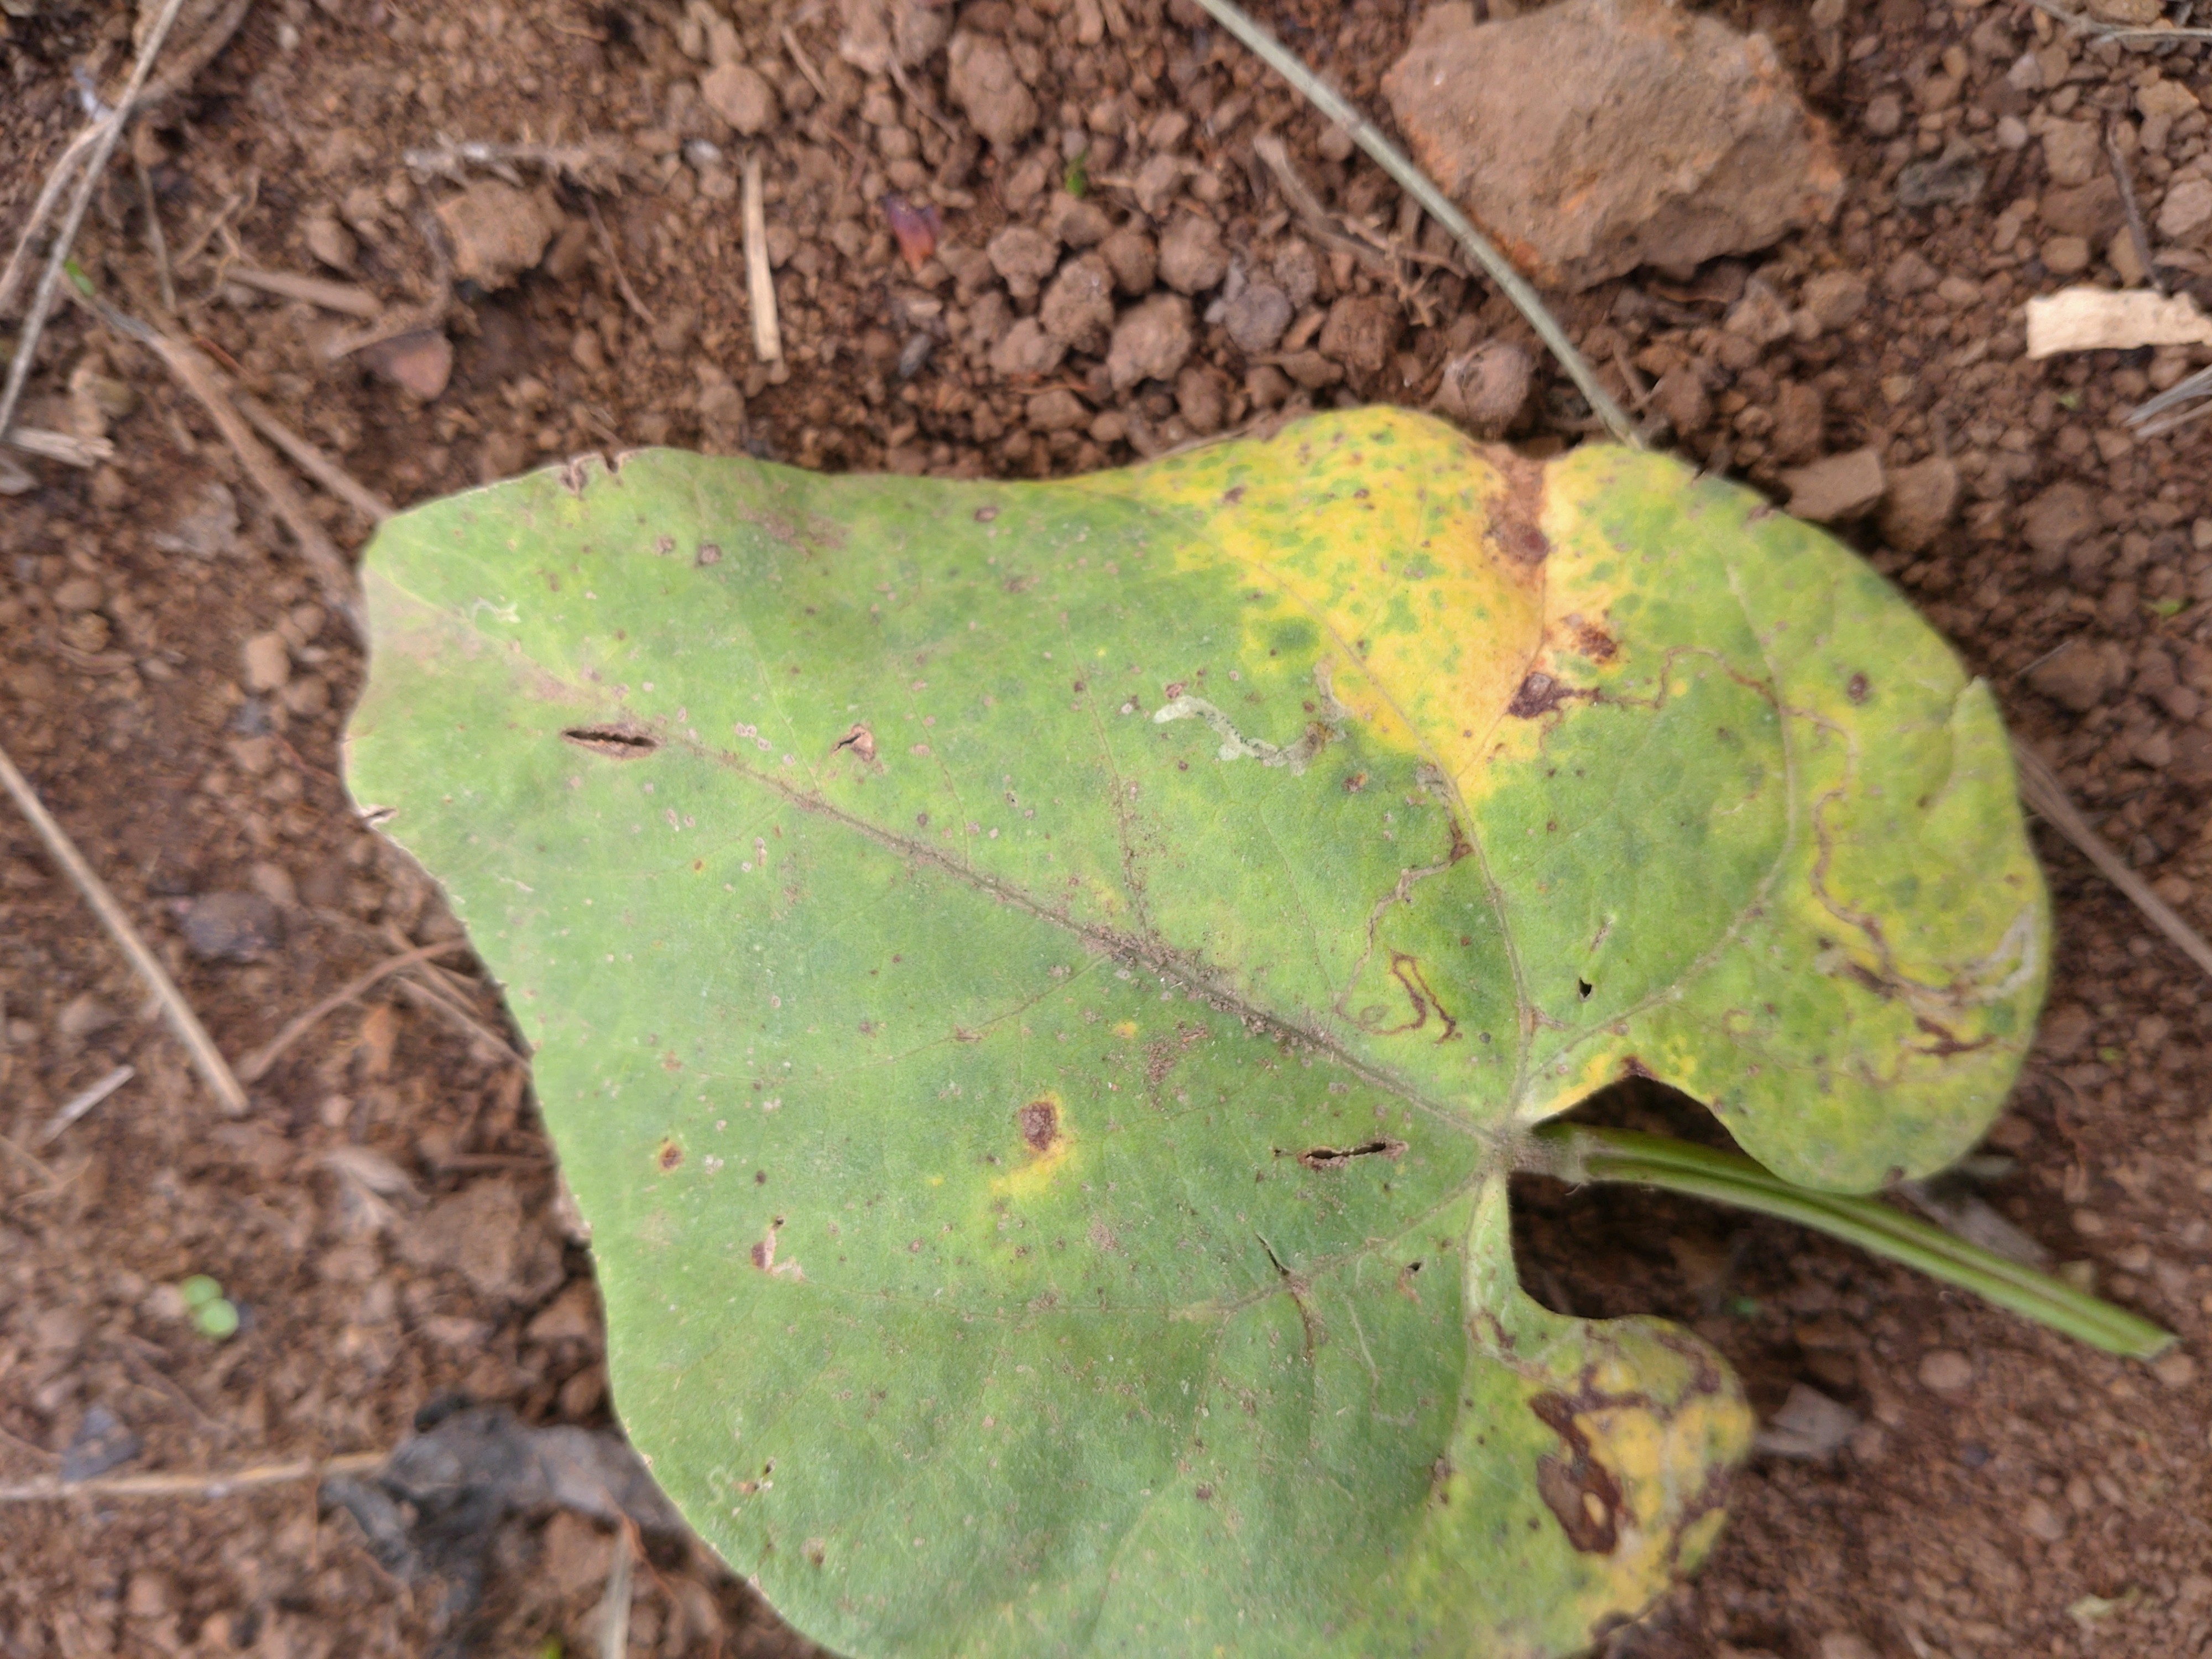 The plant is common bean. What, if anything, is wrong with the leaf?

rust
